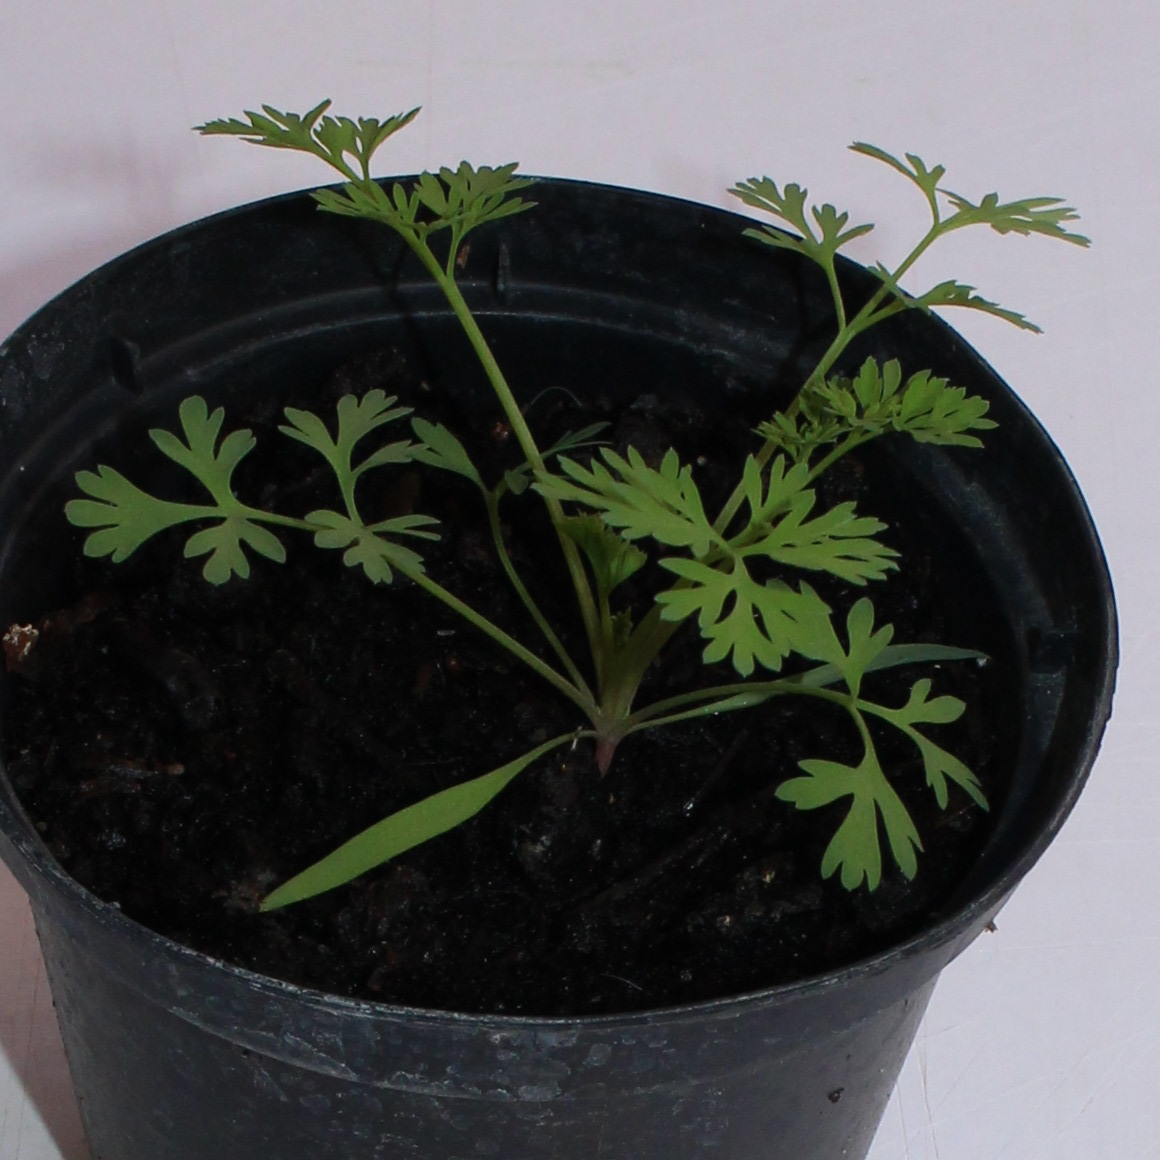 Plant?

Fumaria officinalis
